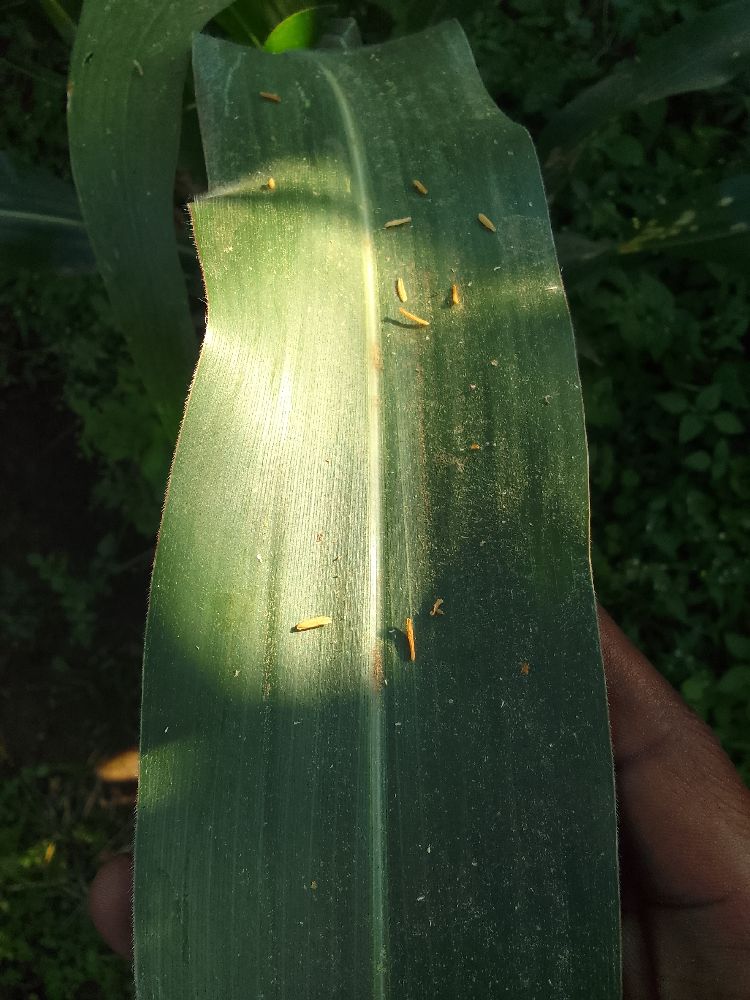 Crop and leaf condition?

maize, healthy
